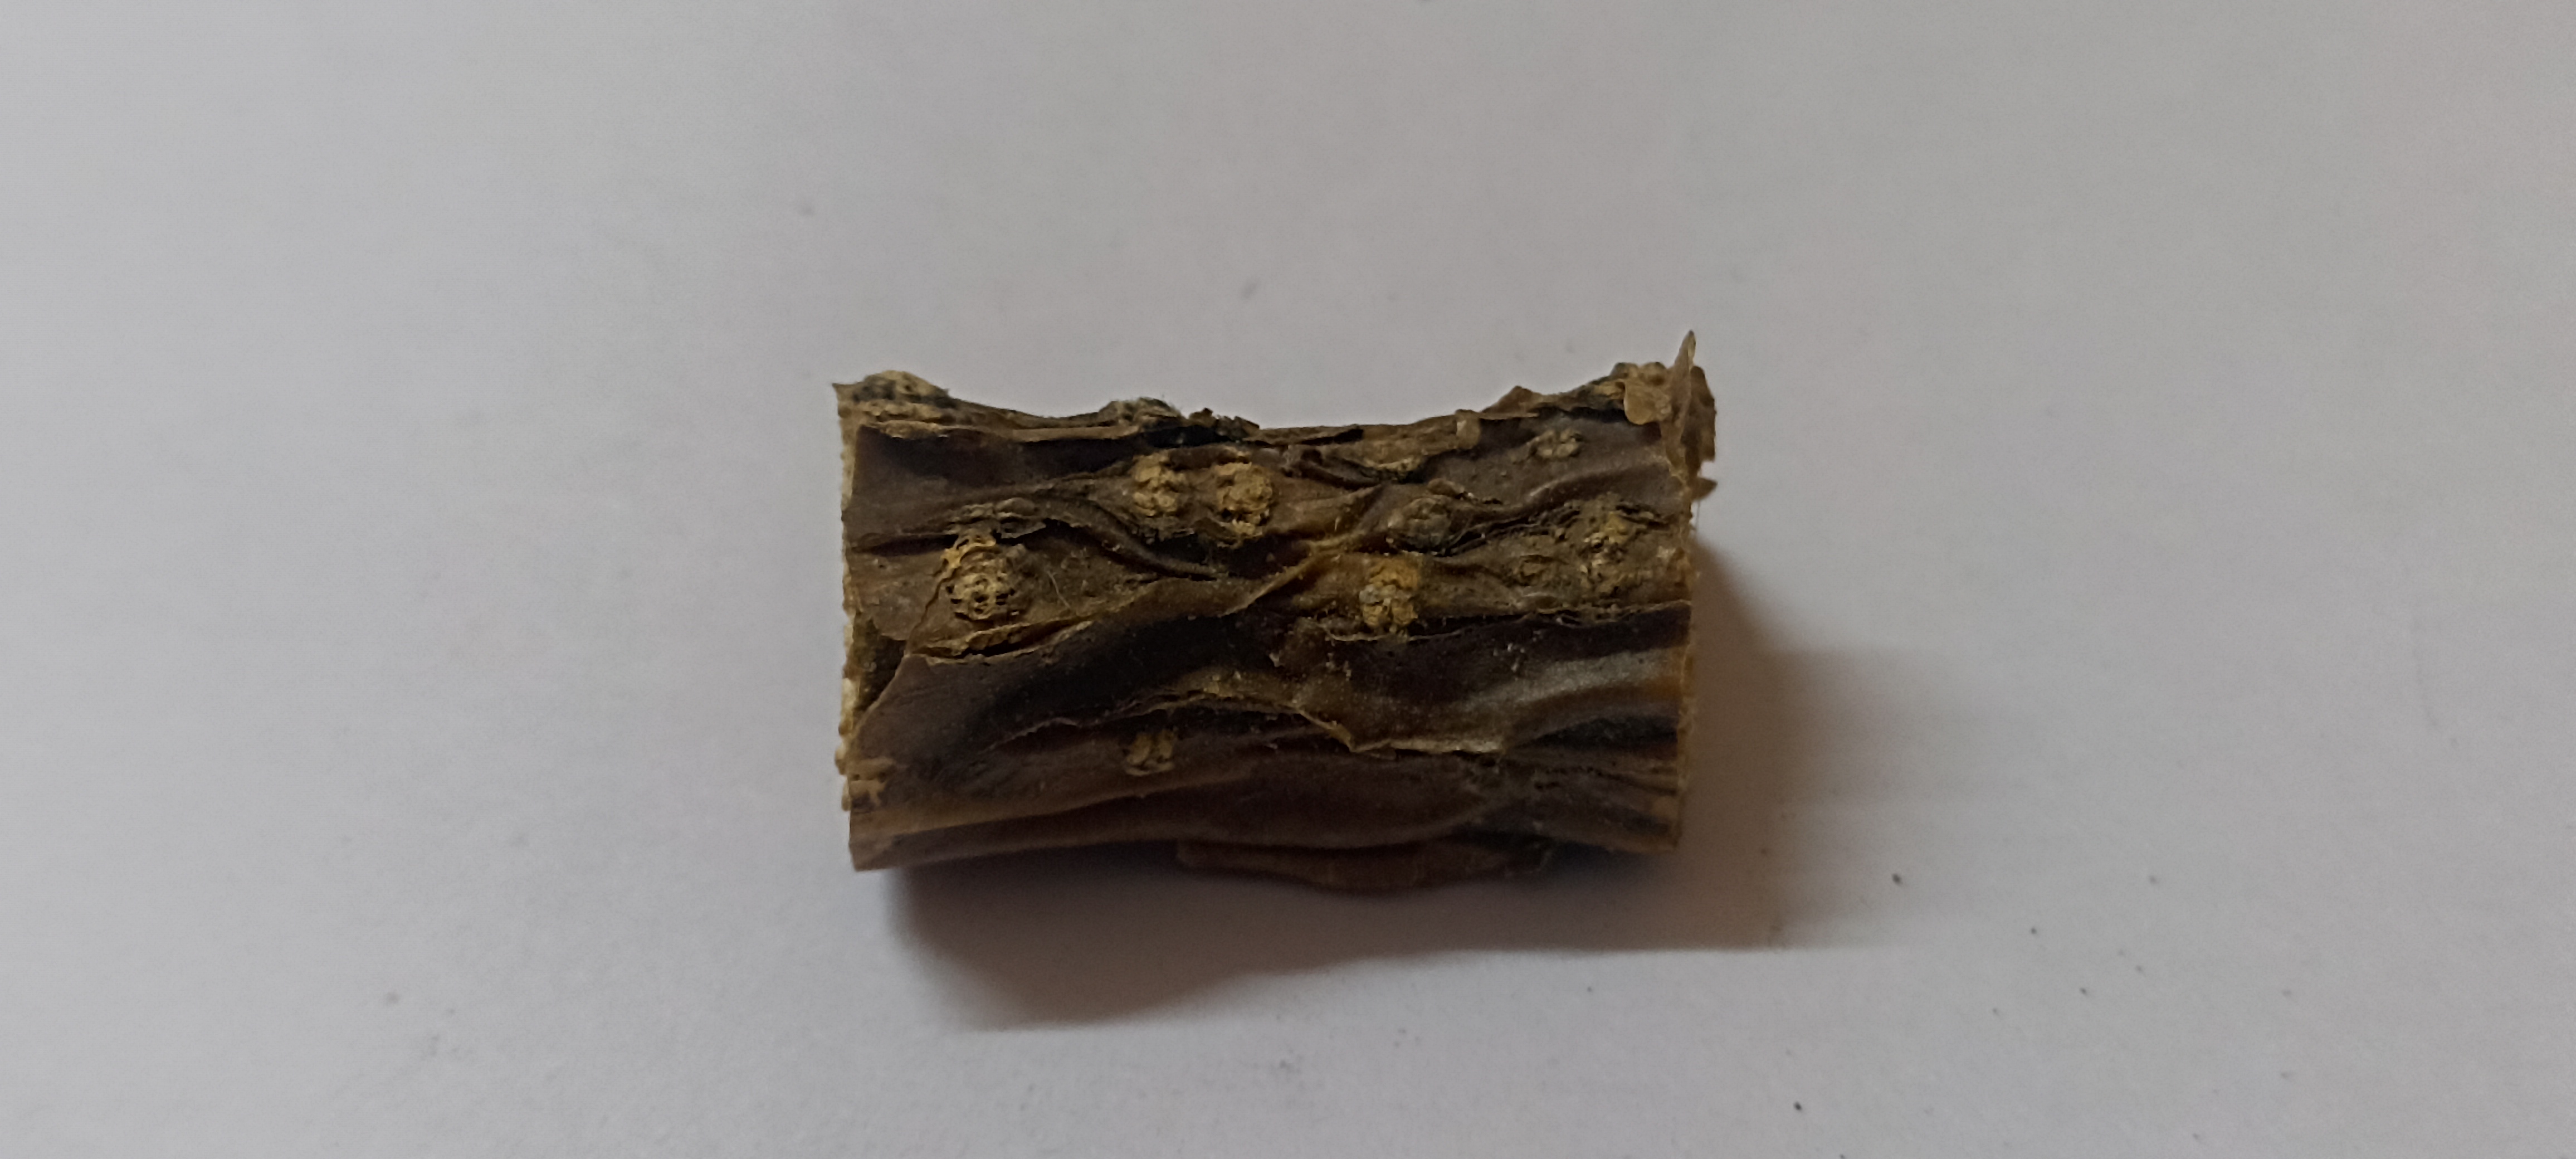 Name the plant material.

gulvel
